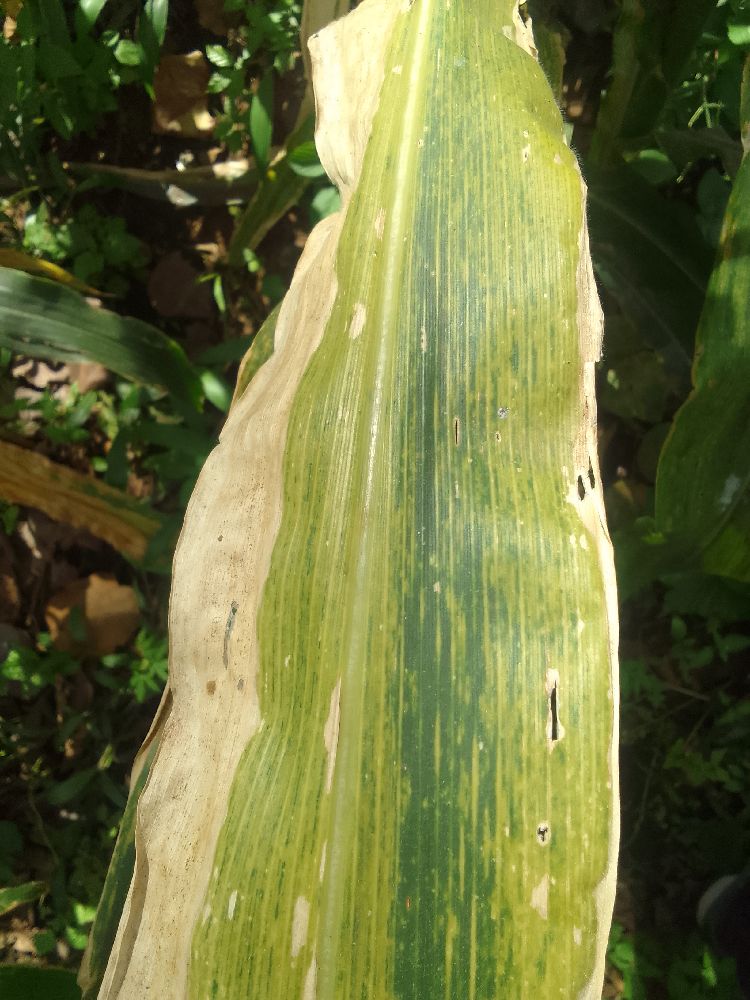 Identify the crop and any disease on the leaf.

maize, maize lethal necrosis
